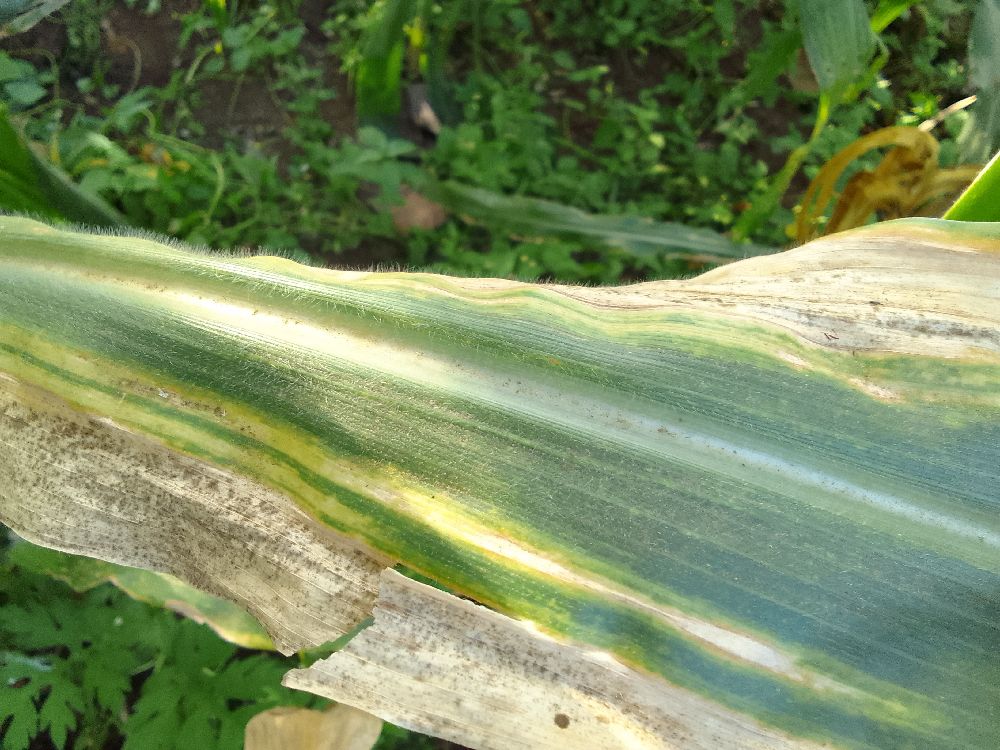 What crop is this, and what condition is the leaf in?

maize, maize lethal necrosis
